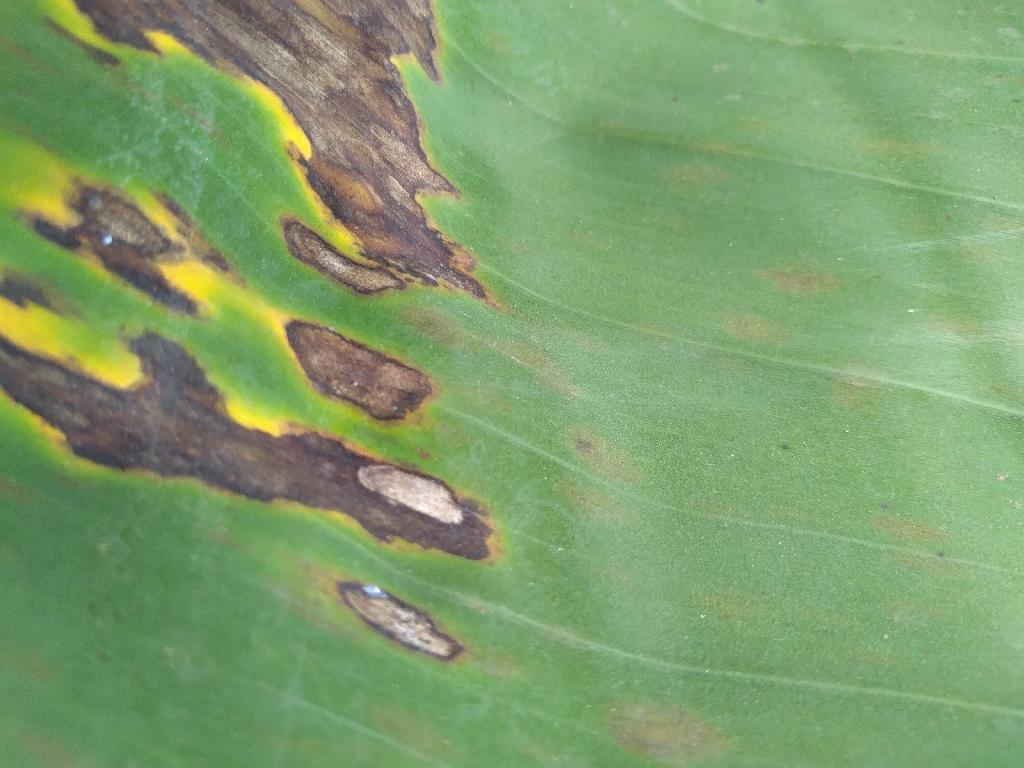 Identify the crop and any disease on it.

banana, black sigatoka
